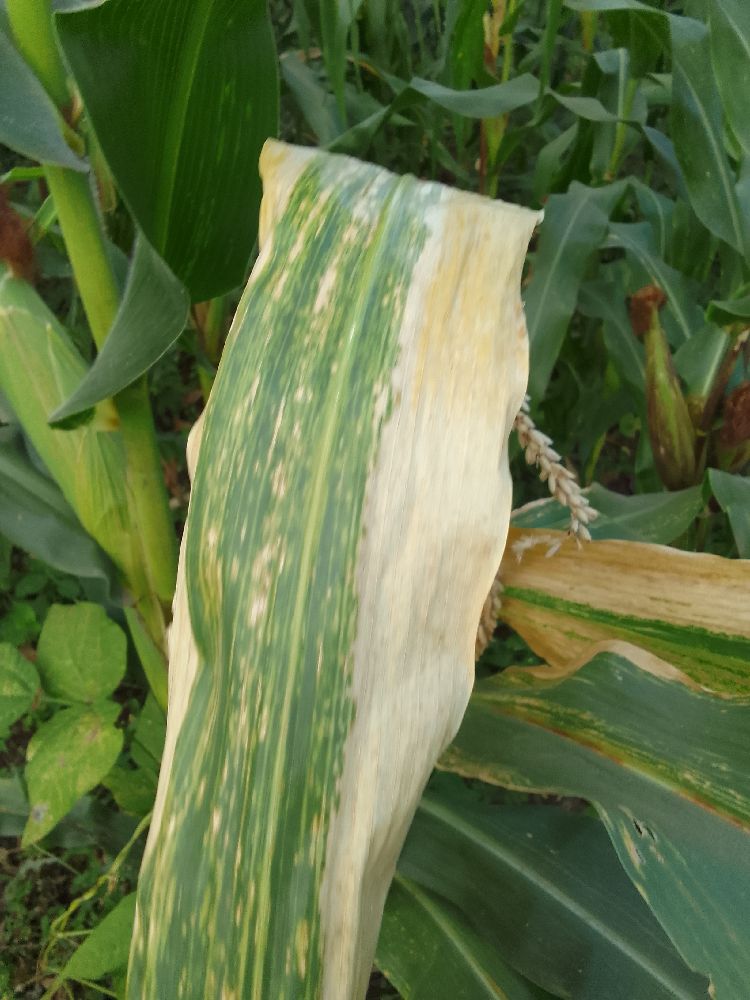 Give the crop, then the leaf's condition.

maize, maize lethal necrosis
